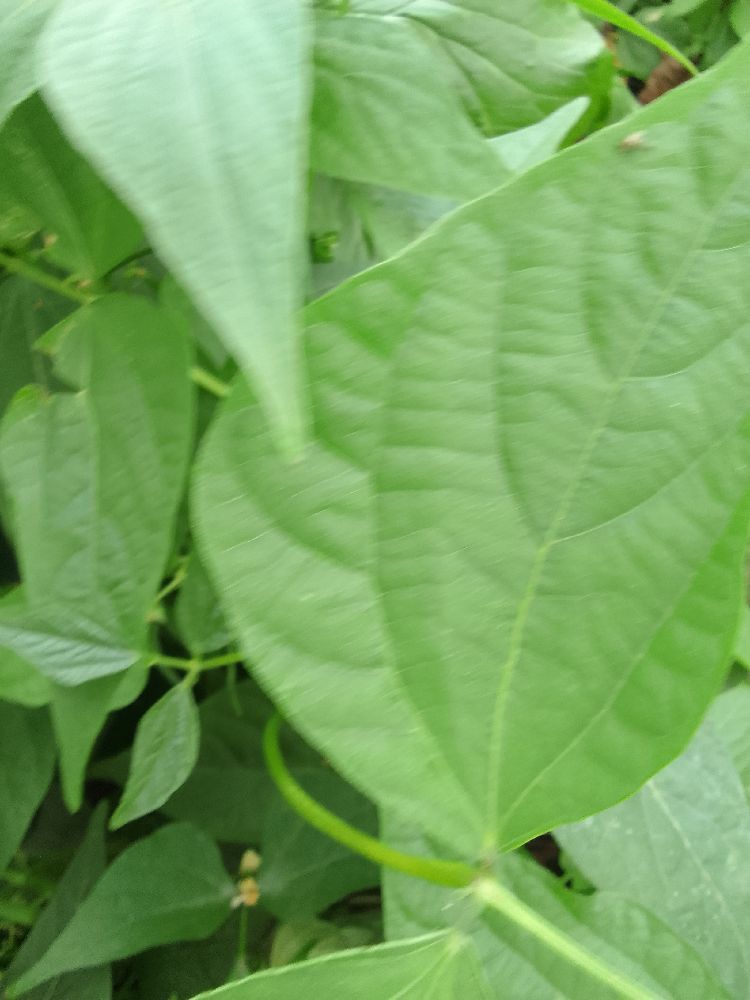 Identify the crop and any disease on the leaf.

common bean, healthy
